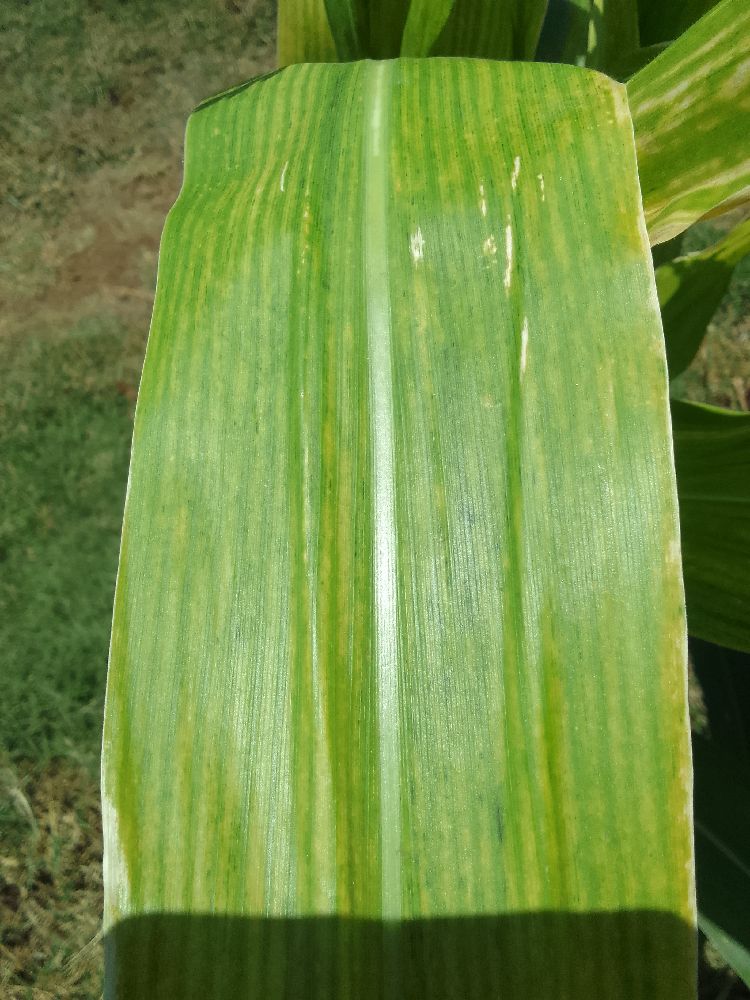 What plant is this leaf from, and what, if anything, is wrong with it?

maize, maize lethal necrosis
